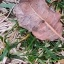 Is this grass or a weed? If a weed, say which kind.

grass
